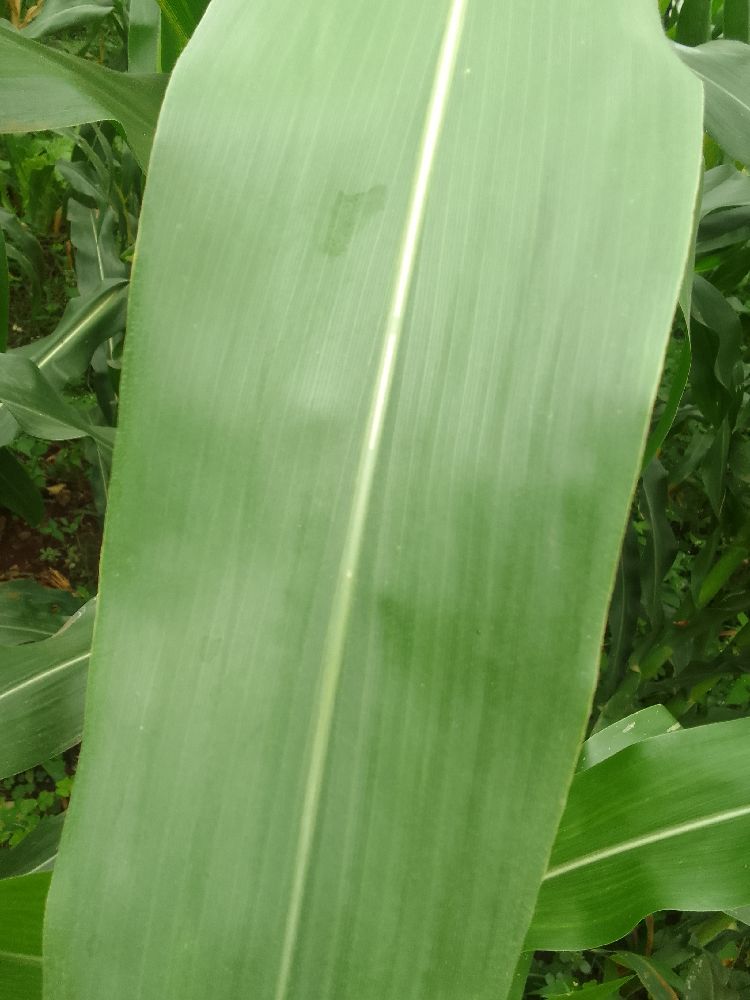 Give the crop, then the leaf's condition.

maize, healthy
